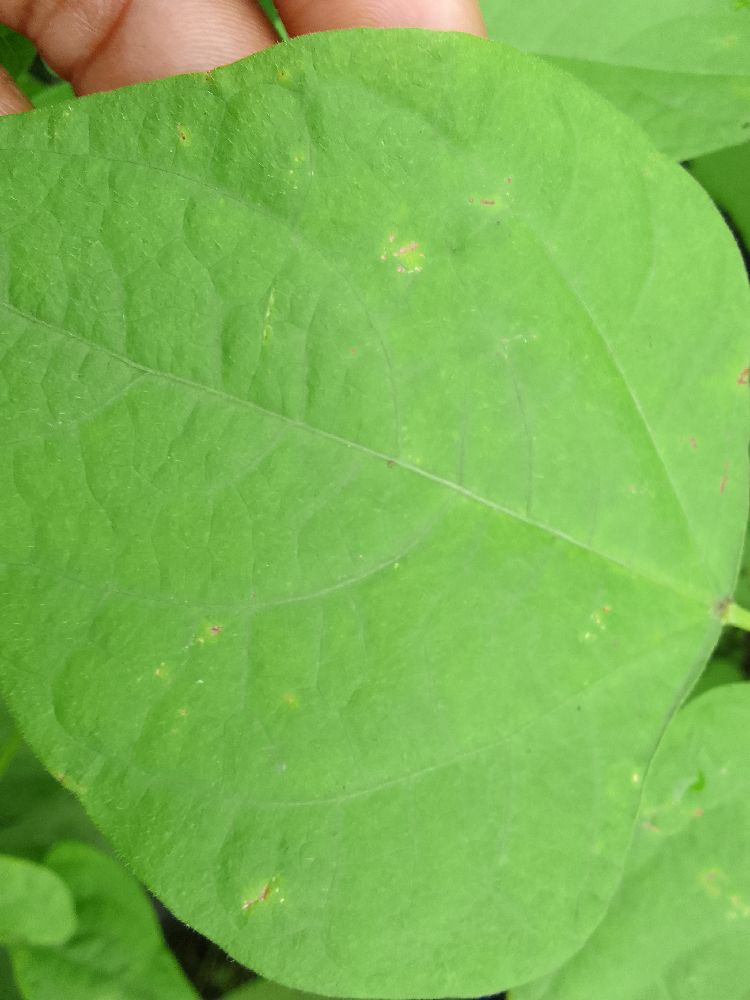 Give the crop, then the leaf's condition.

common bean, healthy
